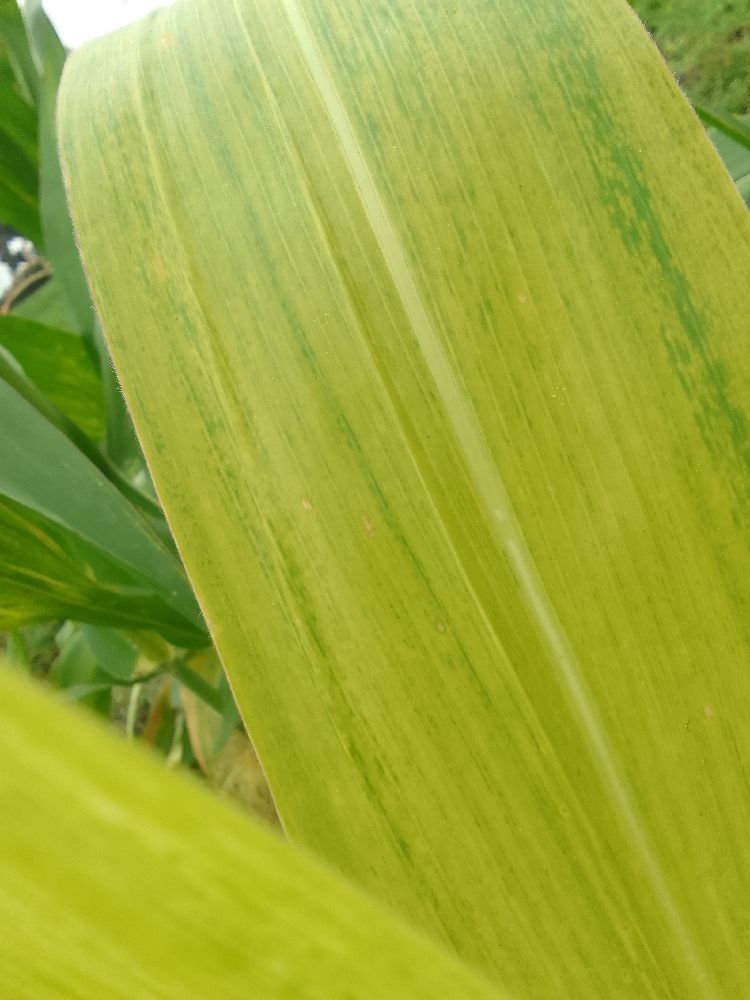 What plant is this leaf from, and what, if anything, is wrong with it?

maize, maize lethal necrosis
